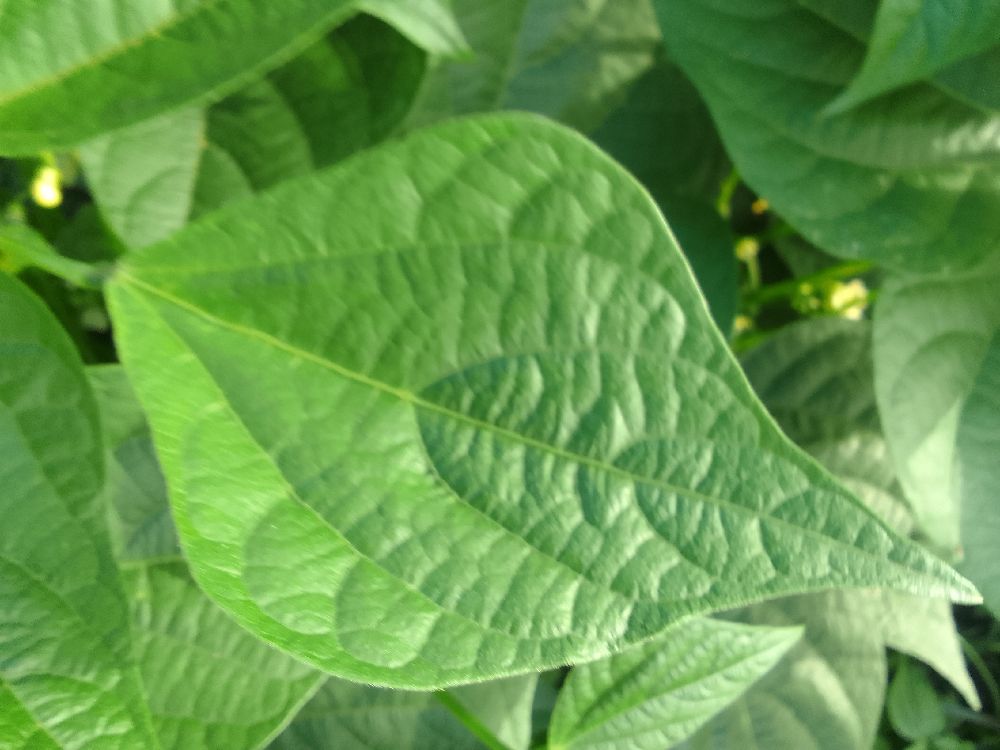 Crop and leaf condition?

common bean, healthy
